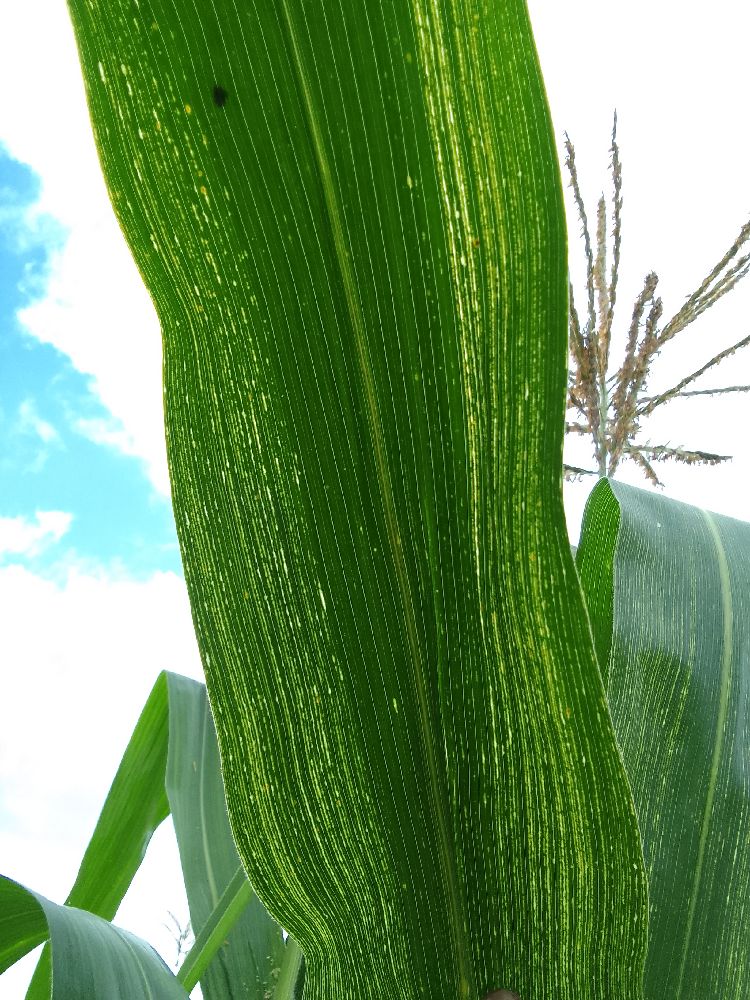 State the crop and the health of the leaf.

maize, maize streak virus
